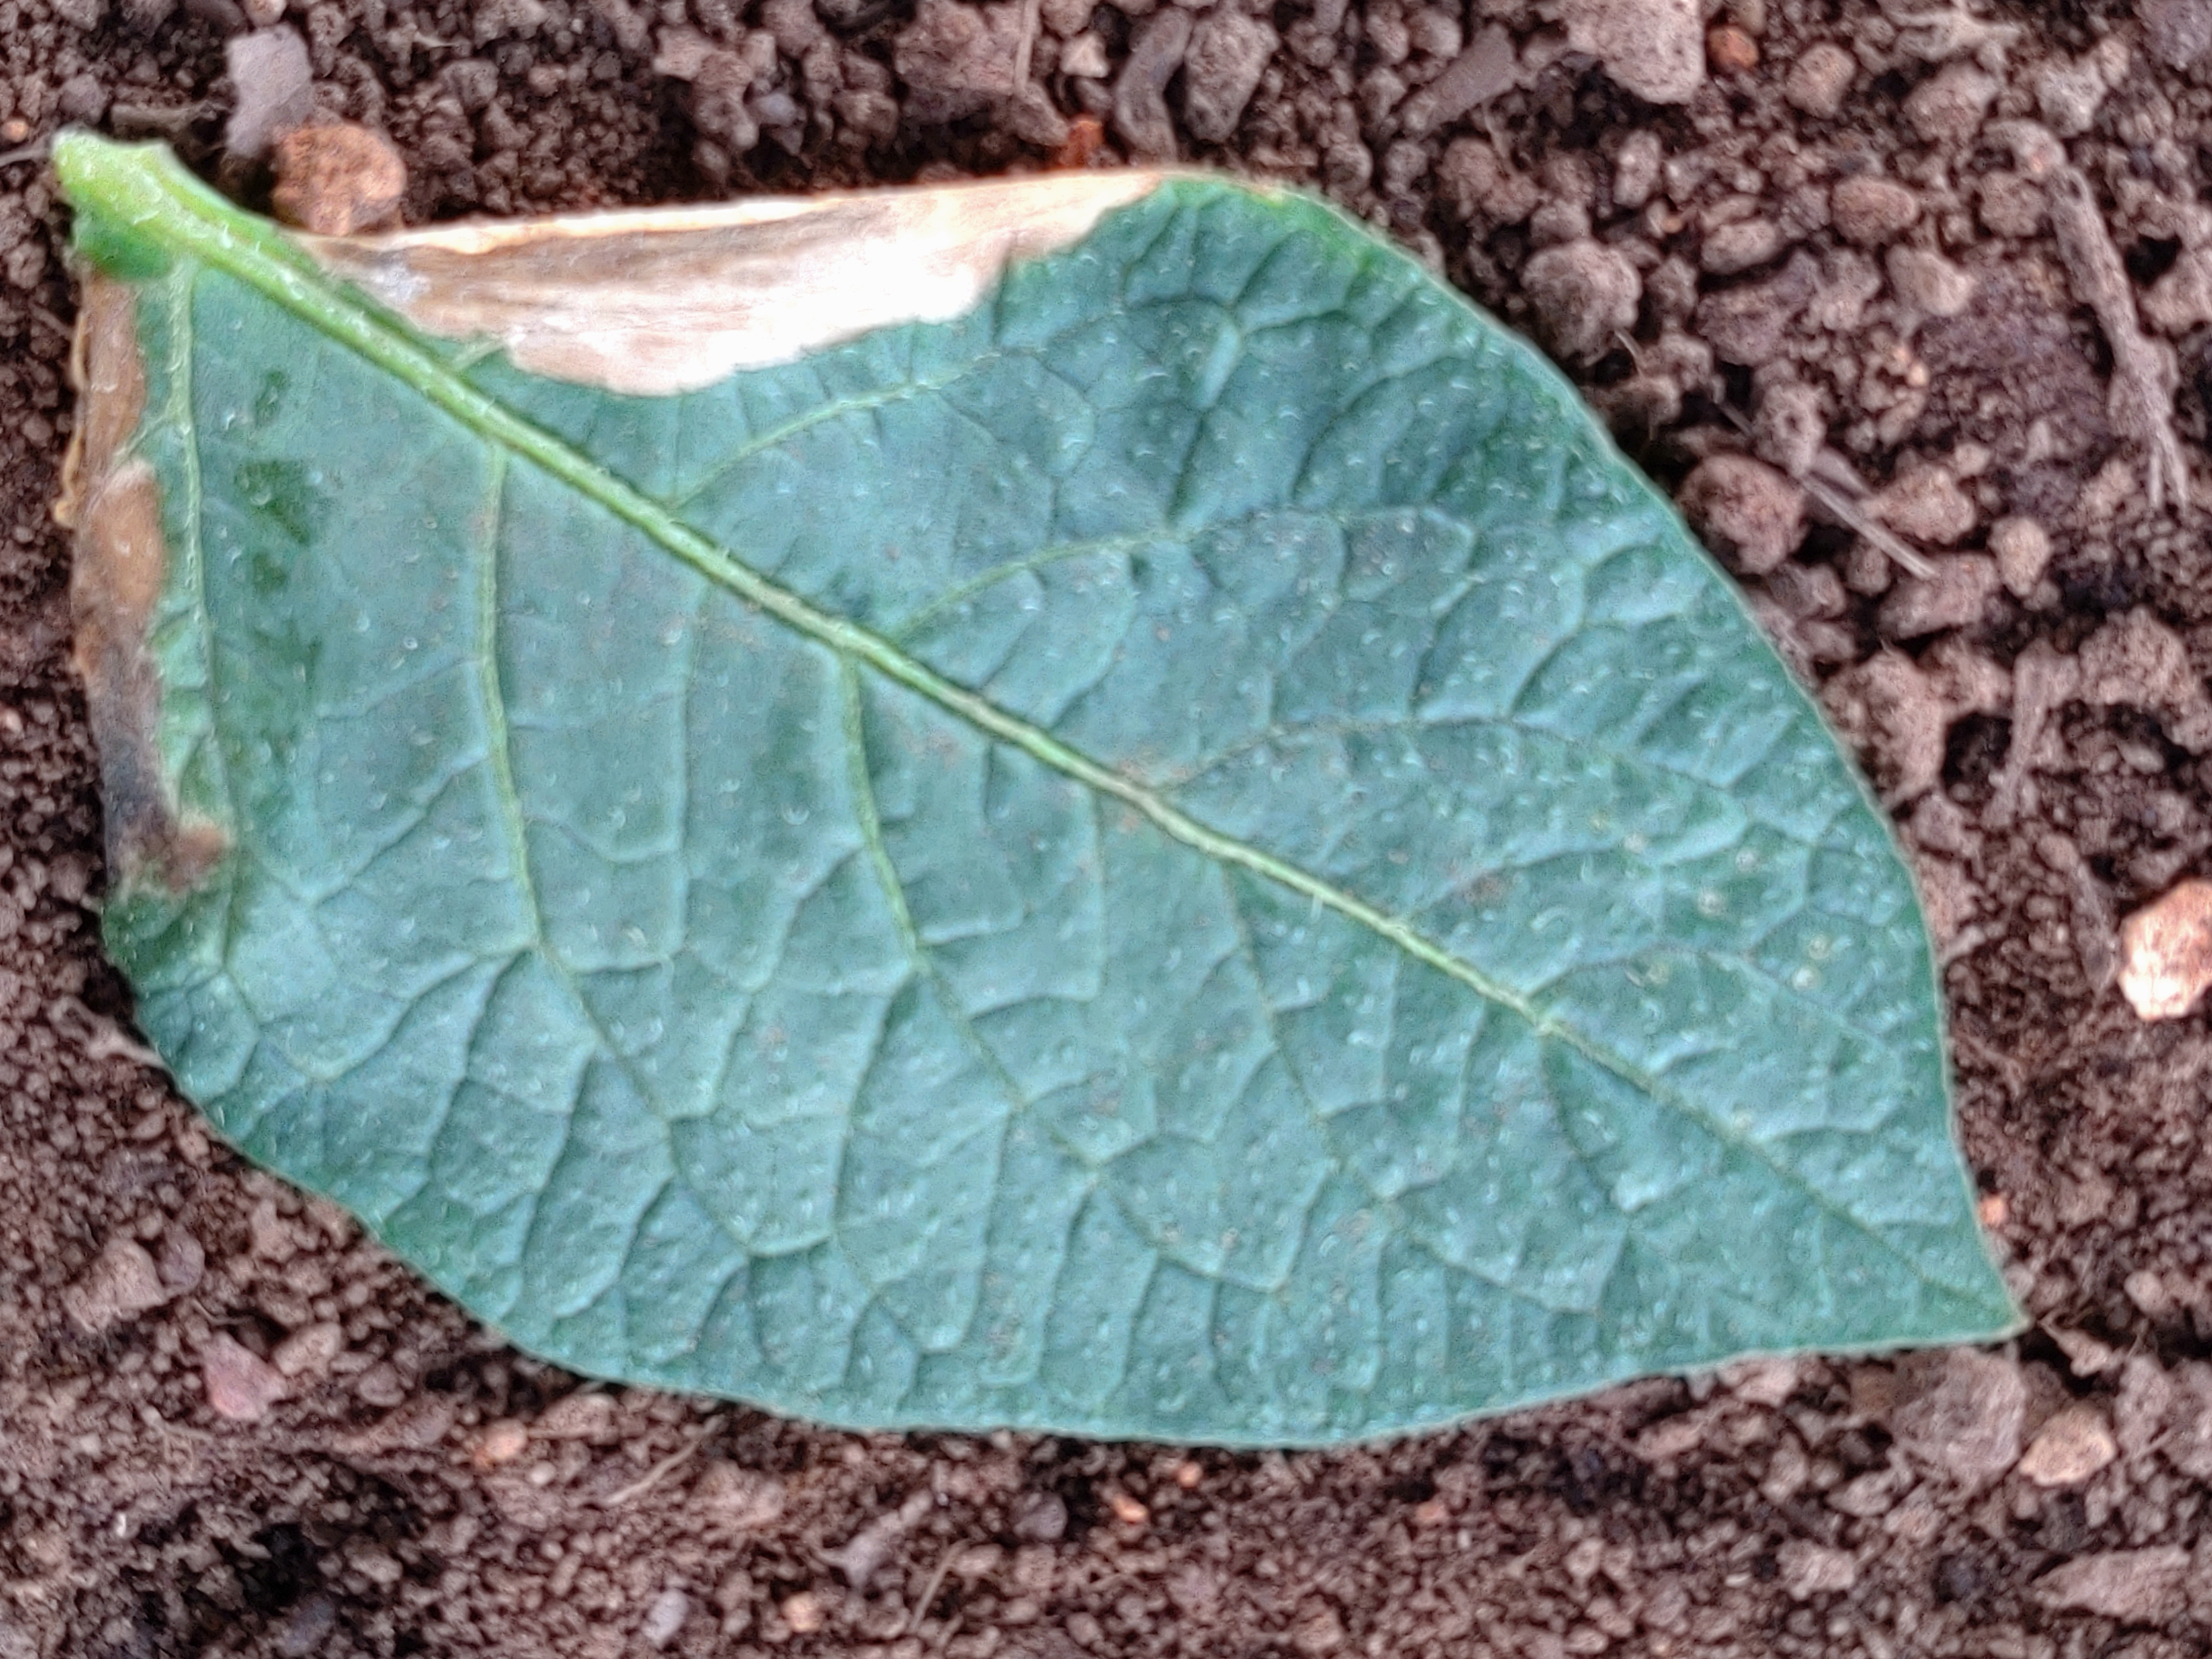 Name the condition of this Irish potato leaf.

early blight
